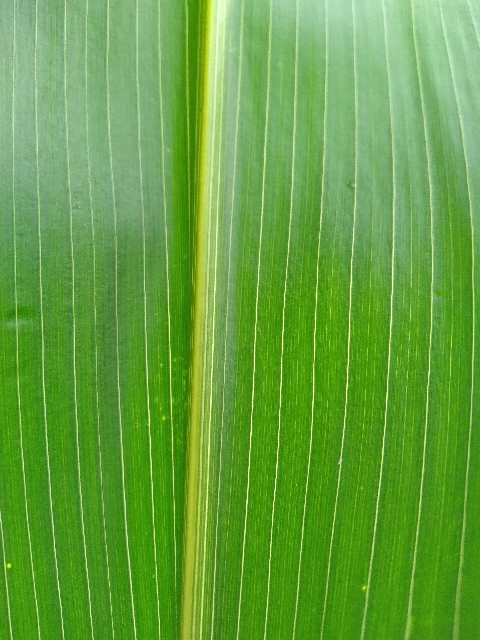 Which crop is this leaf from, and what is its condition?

maize, healthy
